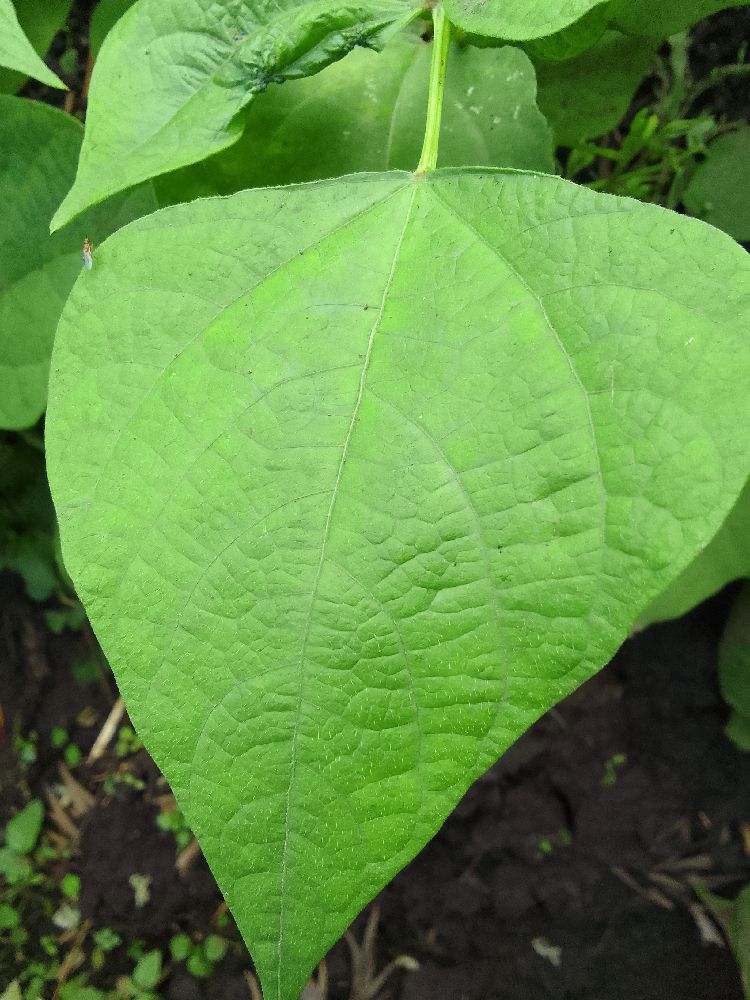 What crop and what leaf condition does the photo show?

common bean, healthy
